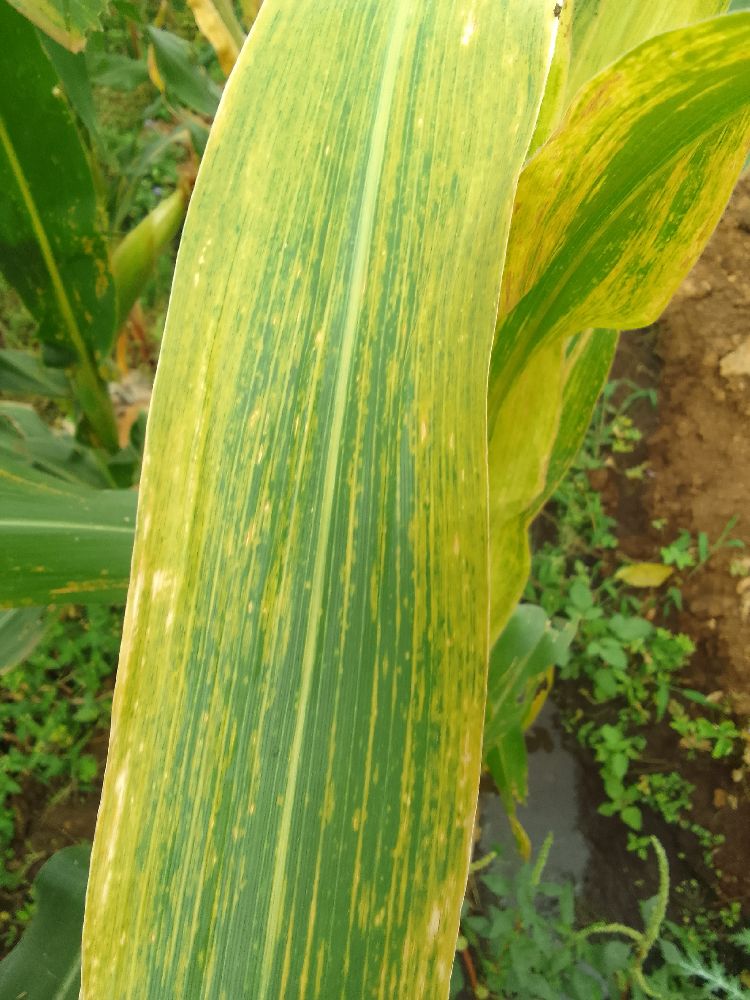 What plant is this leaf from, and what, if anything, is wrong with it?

maize, maize lethal necrosis
